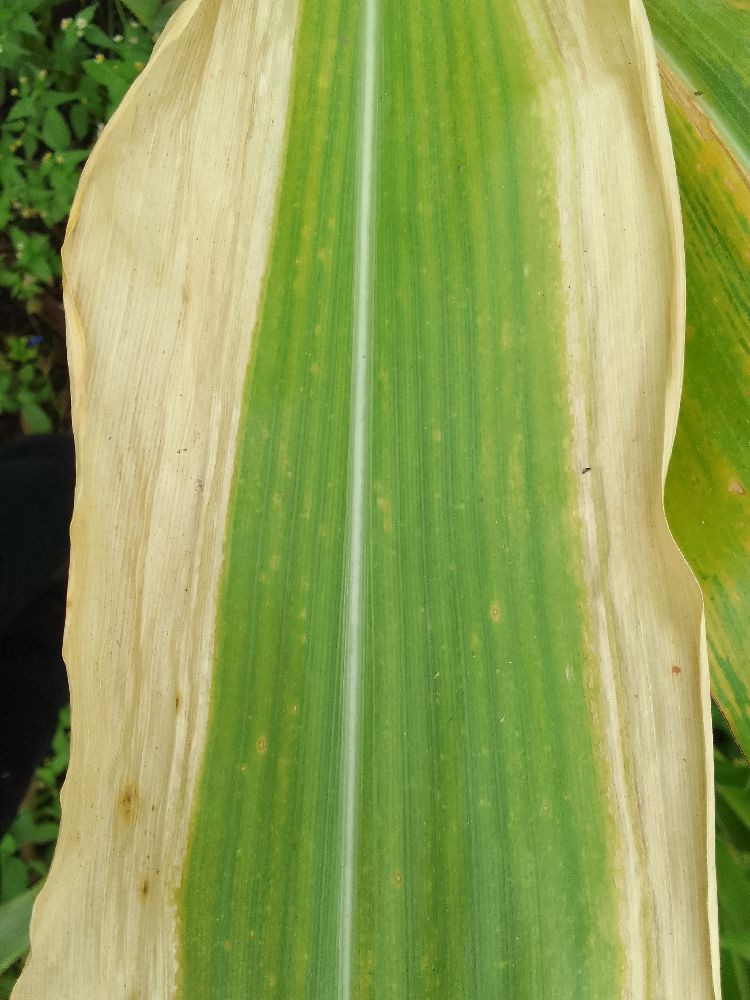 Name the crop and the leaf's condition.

maize, maize lethal necrosis
